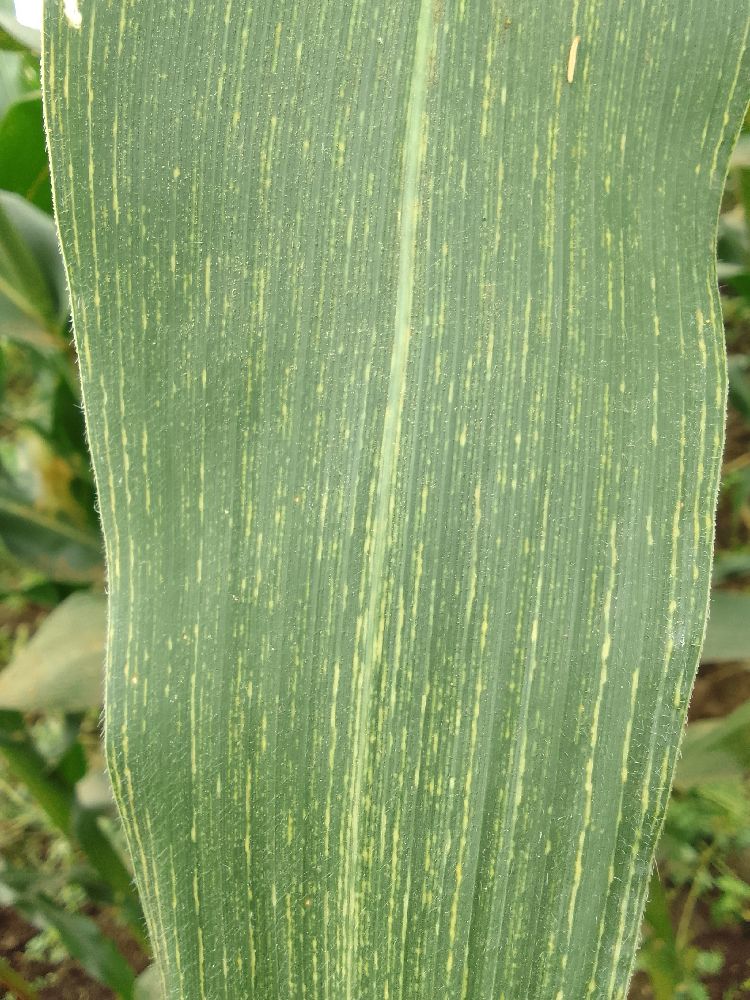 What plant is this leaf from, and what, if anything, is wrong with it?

maize, maize streak virus
